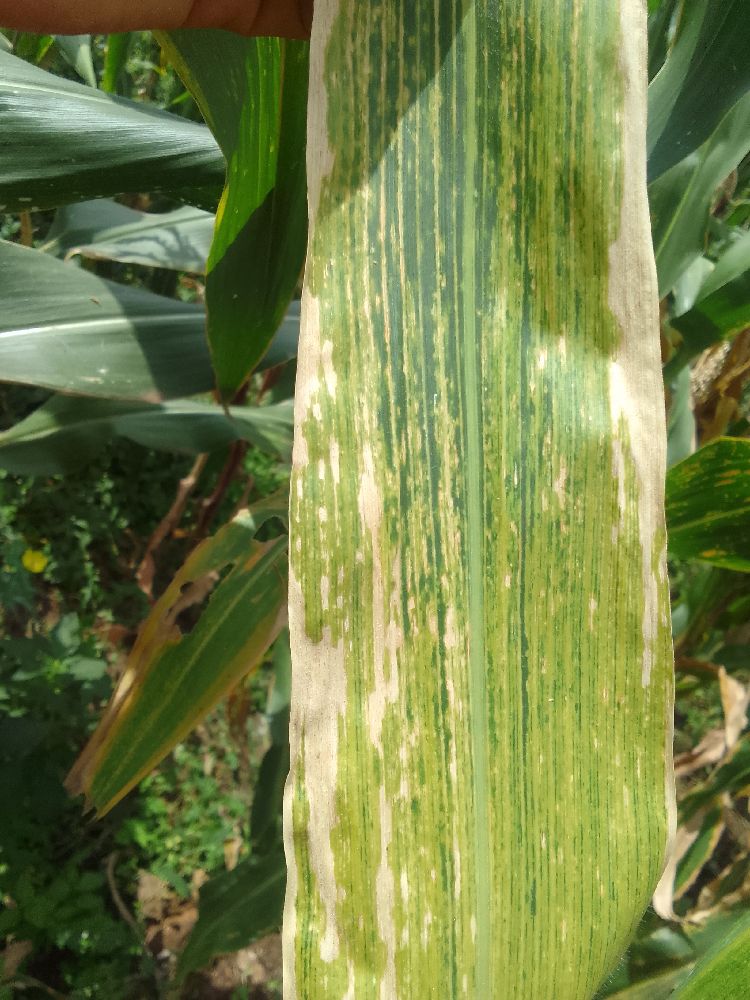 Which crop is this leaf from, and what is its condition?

maize, maize lethal necrosis
